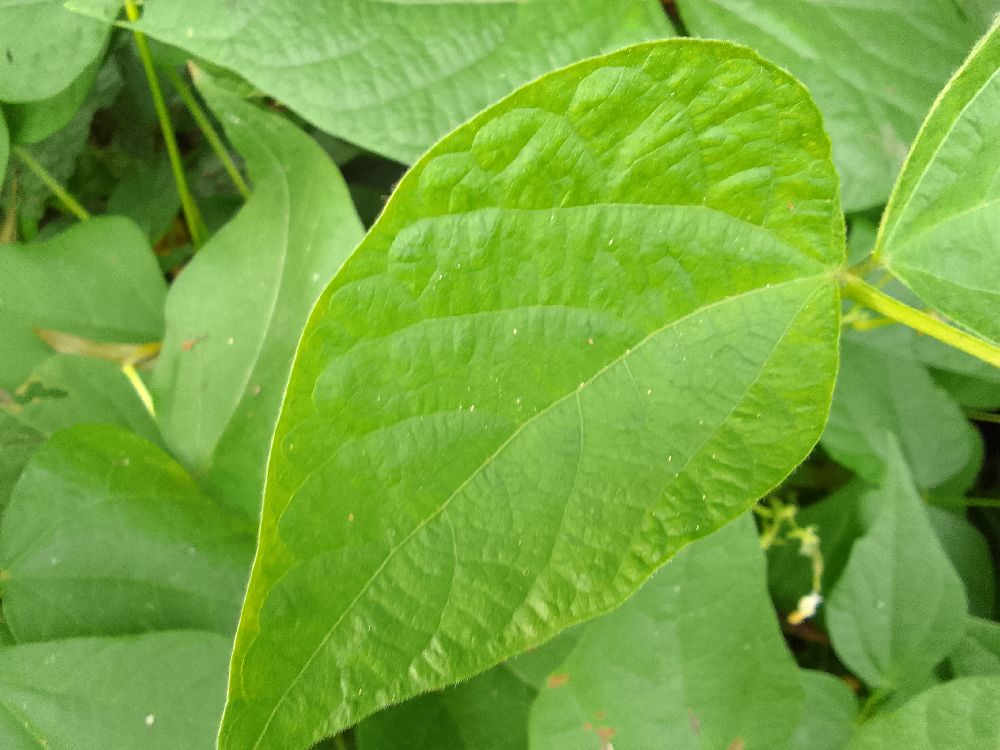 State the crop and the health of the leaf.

common bean, healthy
